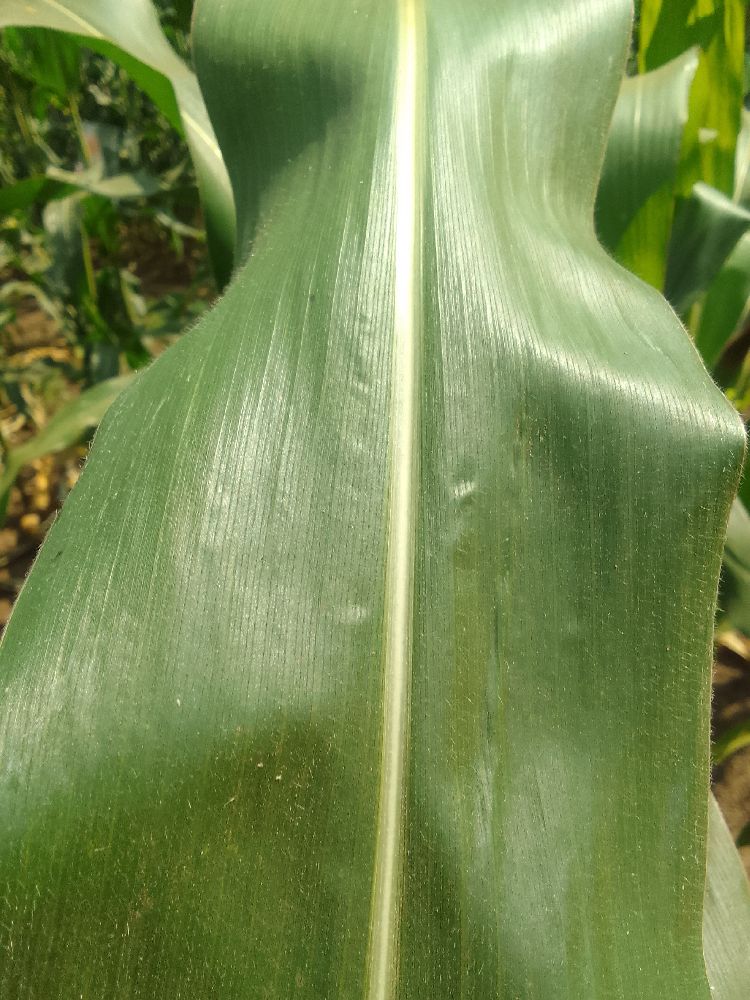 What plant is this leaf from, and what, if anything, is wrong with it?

maize, healthy
